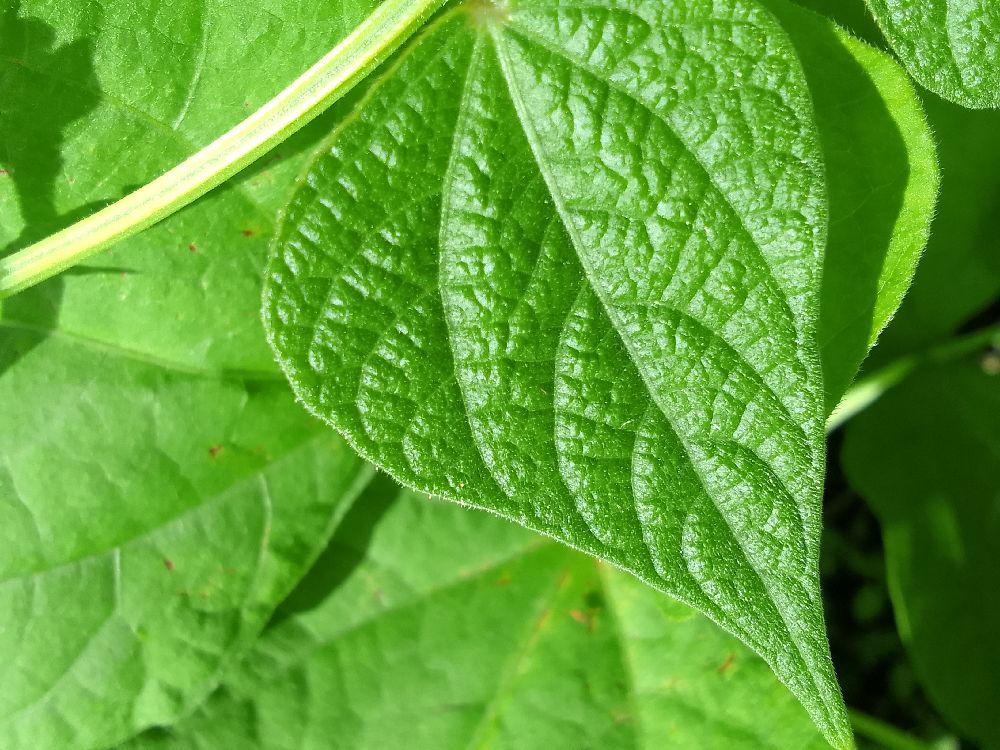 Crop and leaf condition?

common bean, healthy
